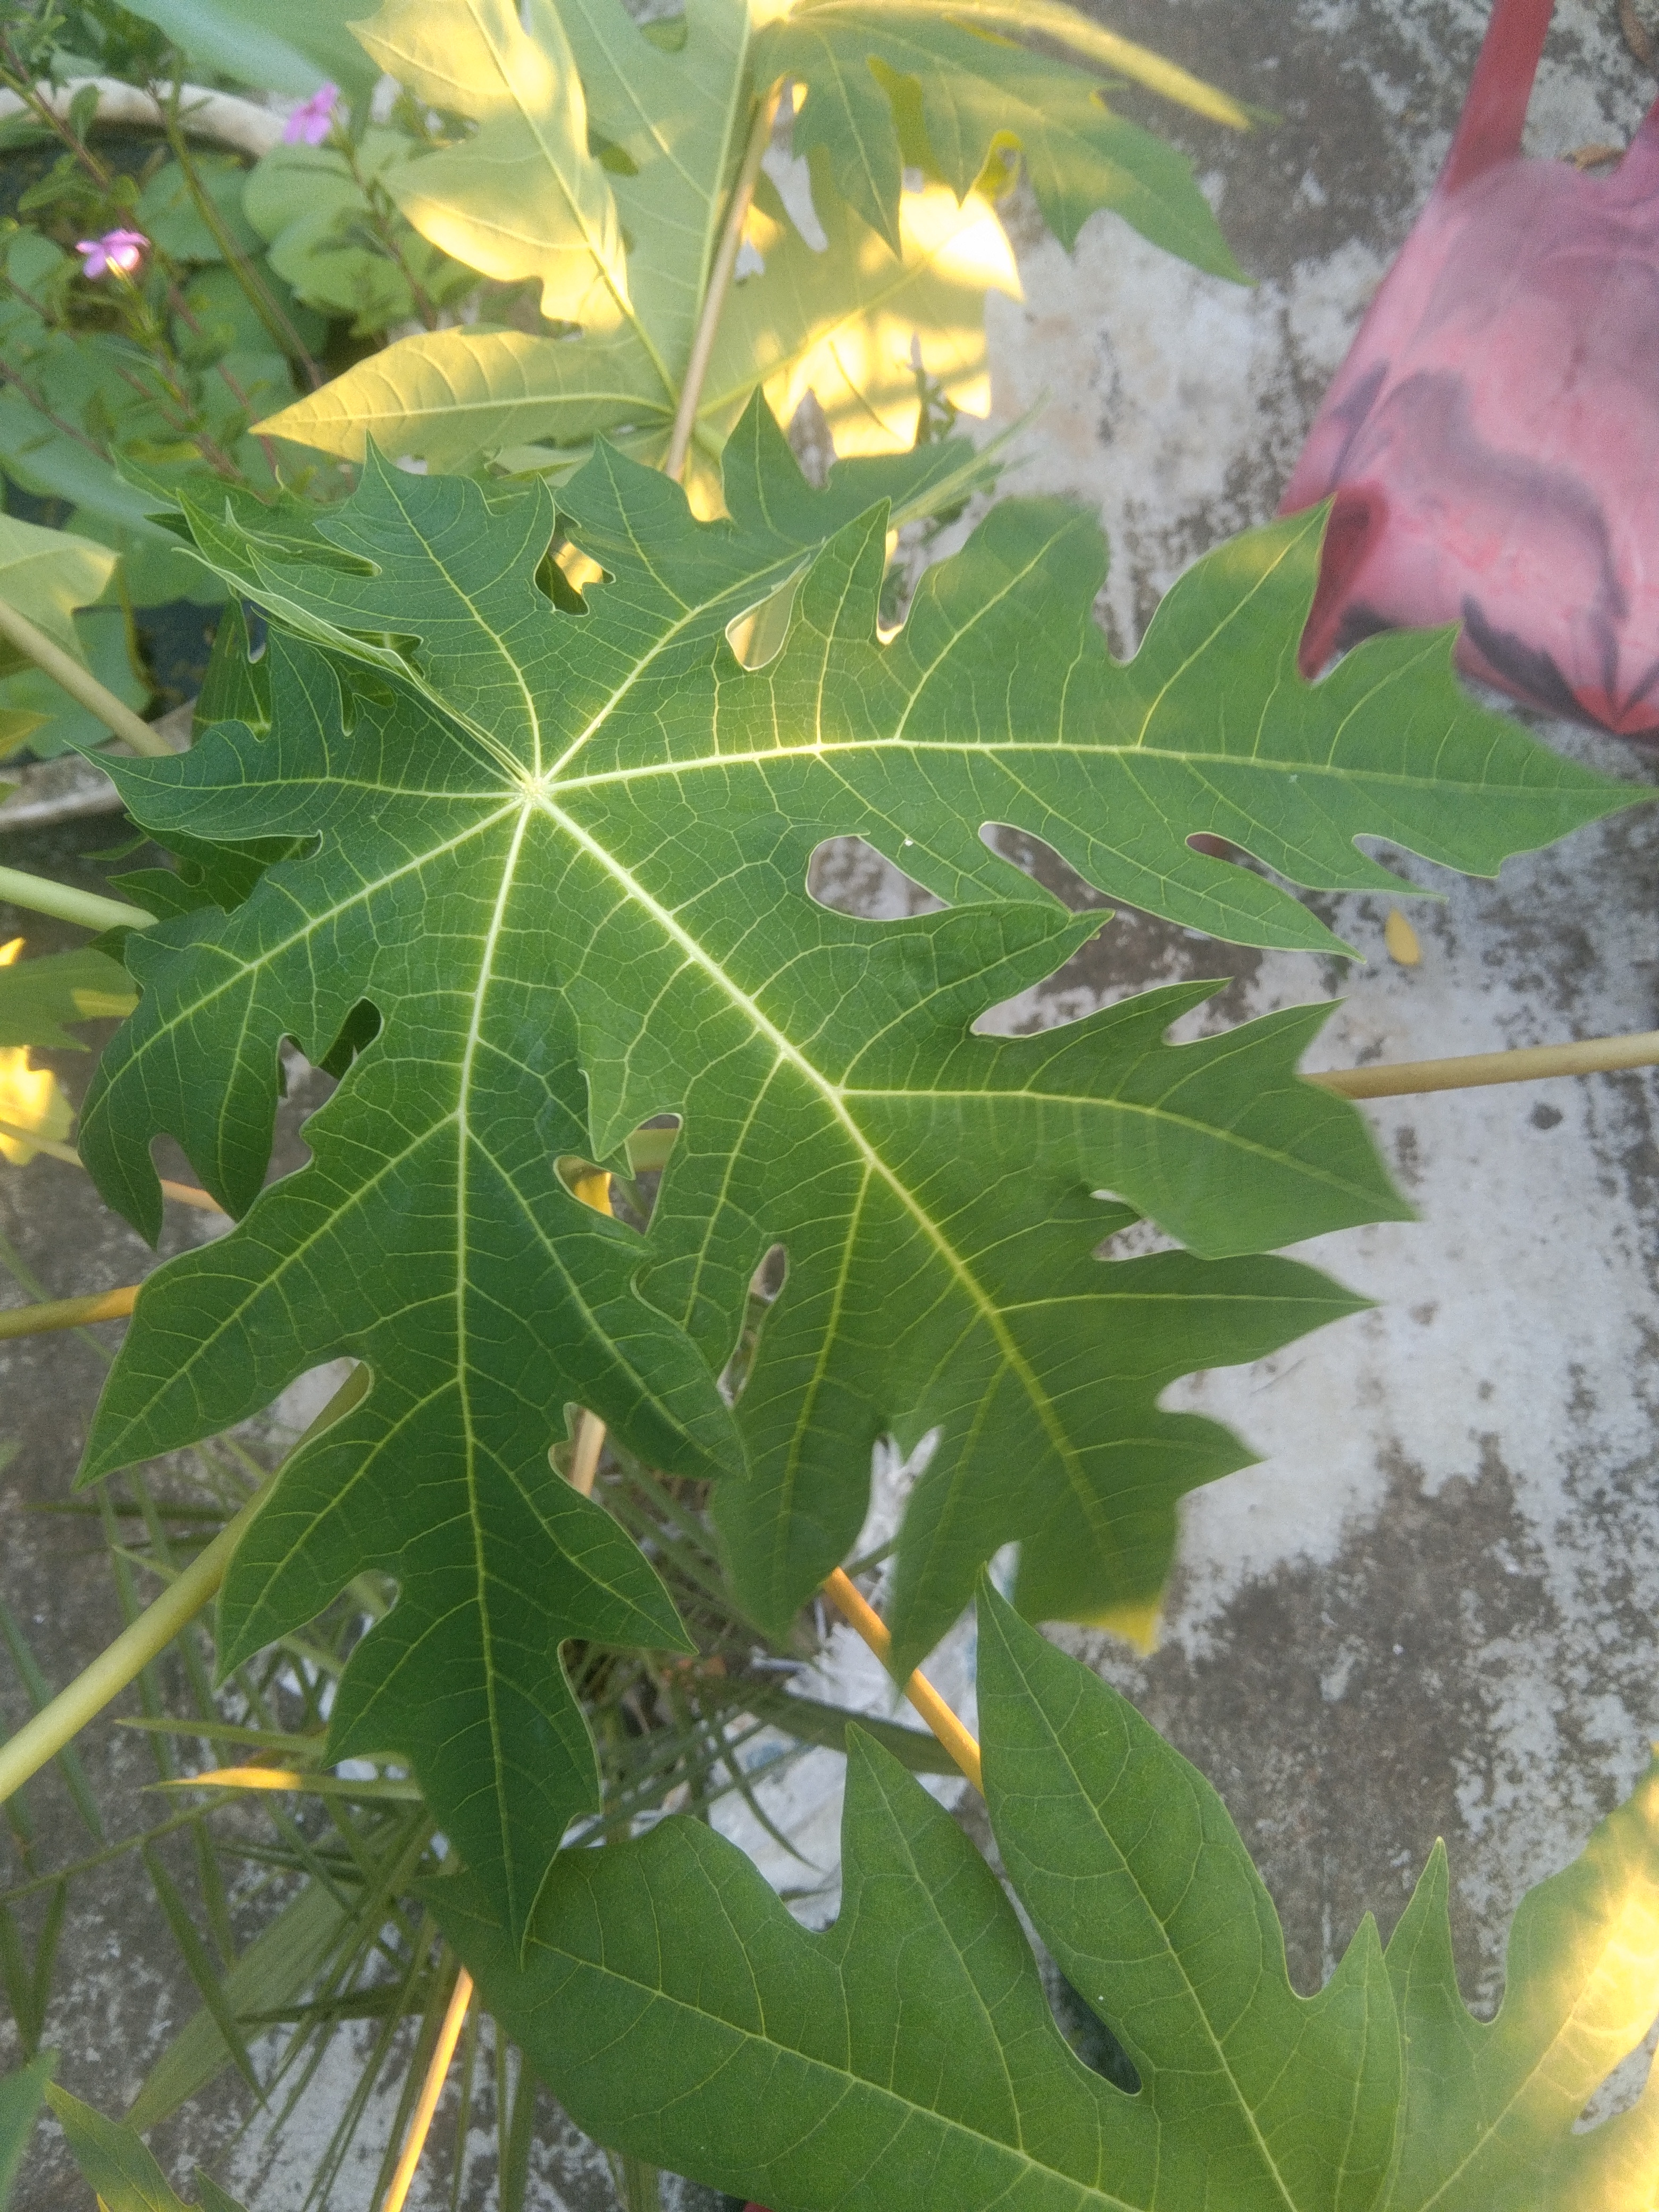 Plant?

papaya
